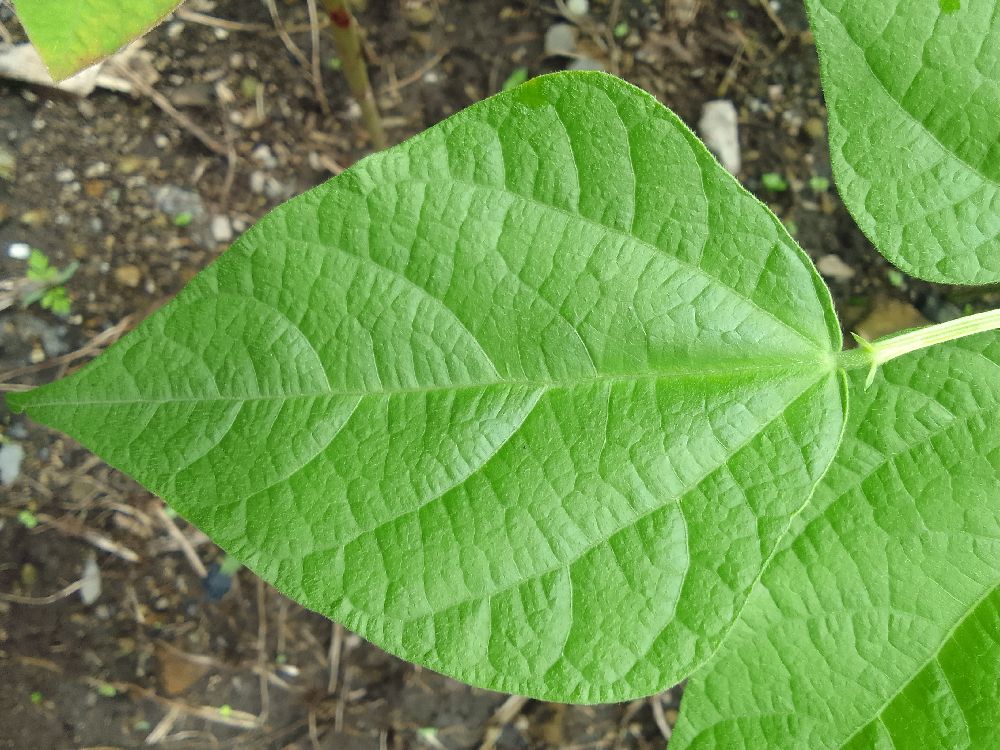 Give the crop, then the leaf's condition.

common bean, healthy
